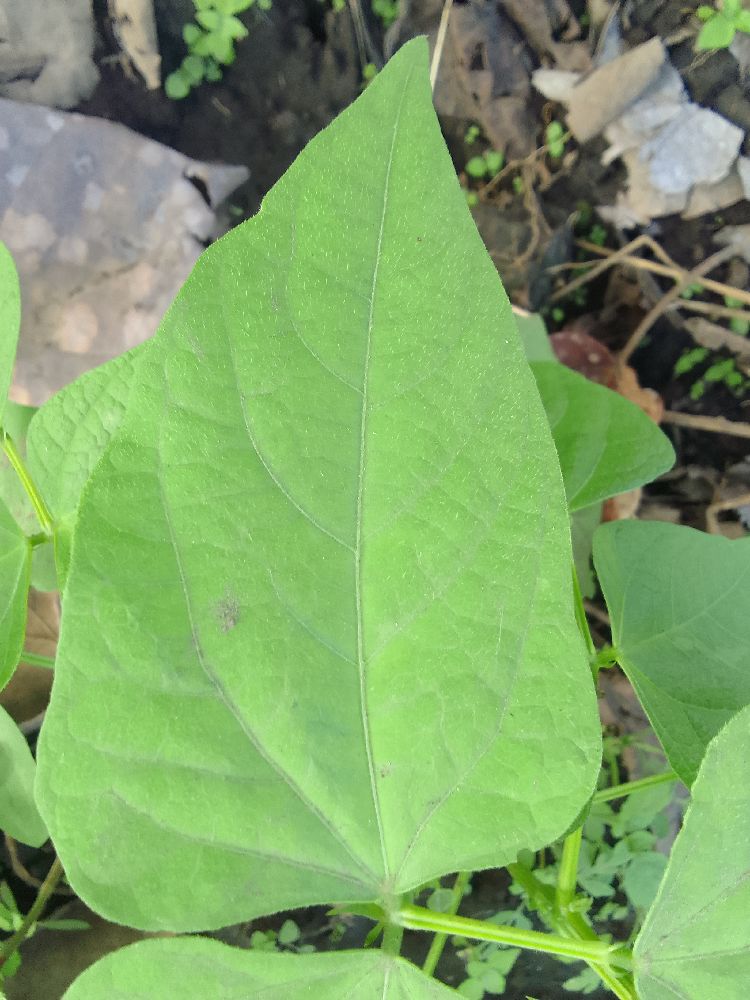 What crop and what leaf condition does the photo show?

common bean, healthy
